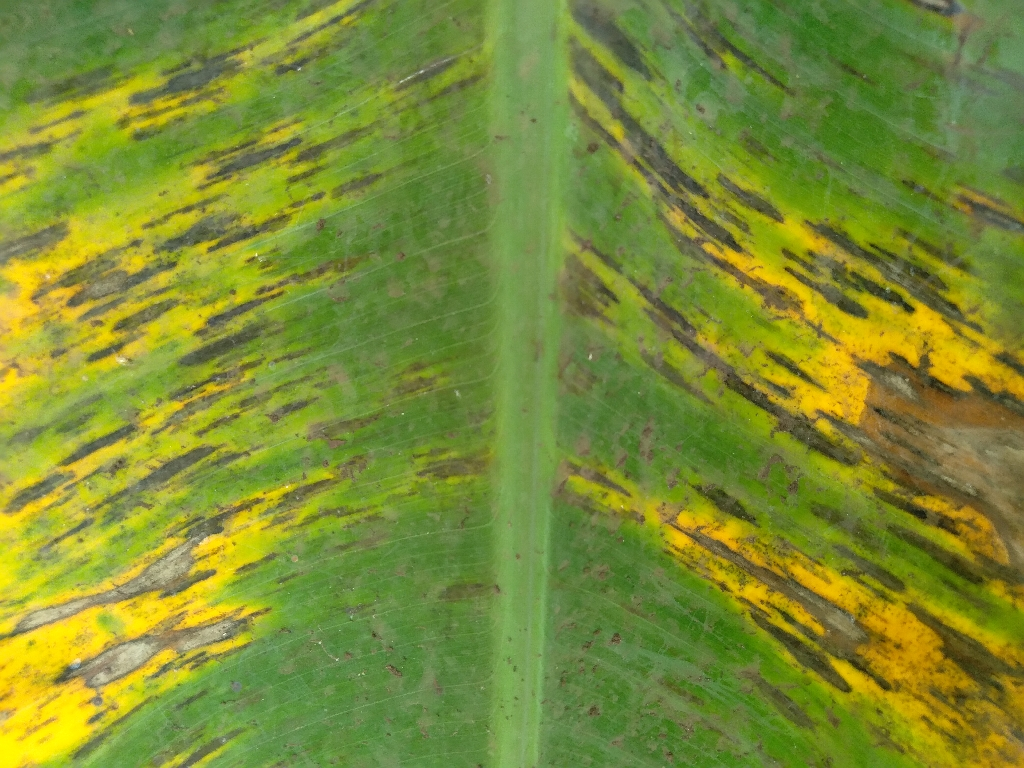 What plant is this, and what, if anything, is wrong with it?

banana, black sigatoka
